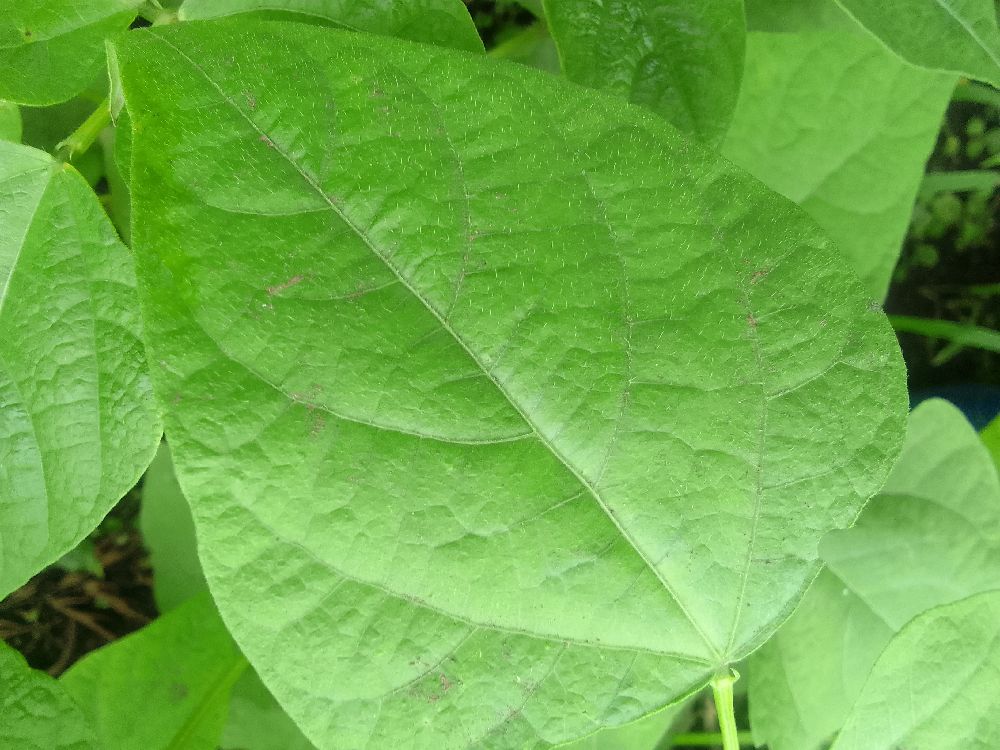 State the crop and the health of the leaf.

common bean, healthy
